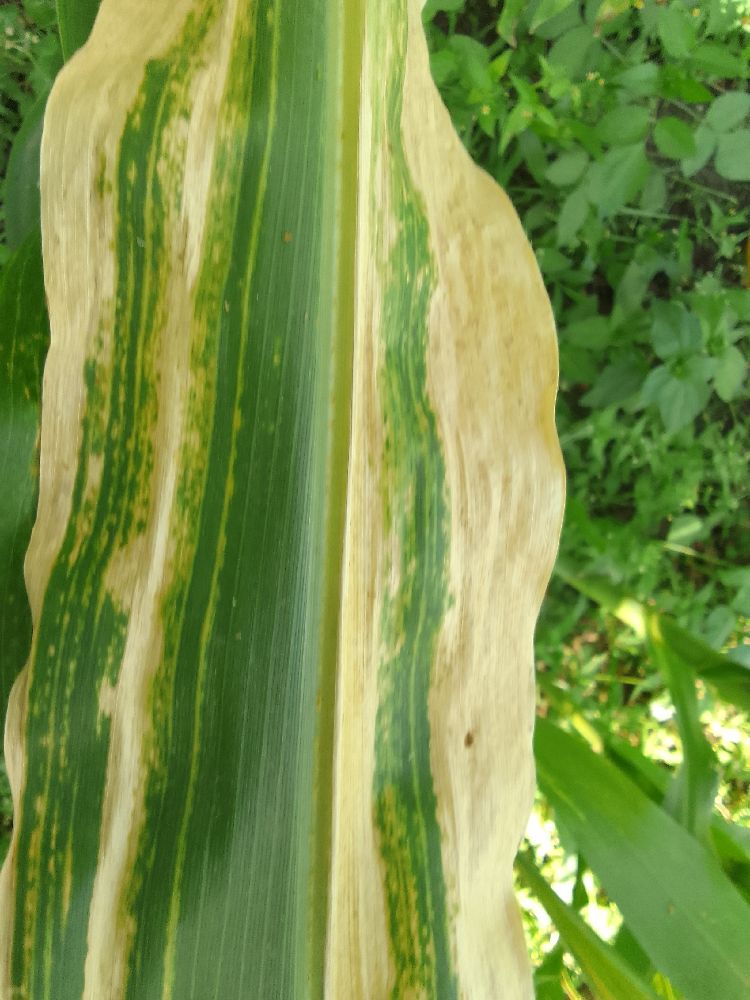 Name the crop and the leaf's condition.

maize, maize lethal necrosis
